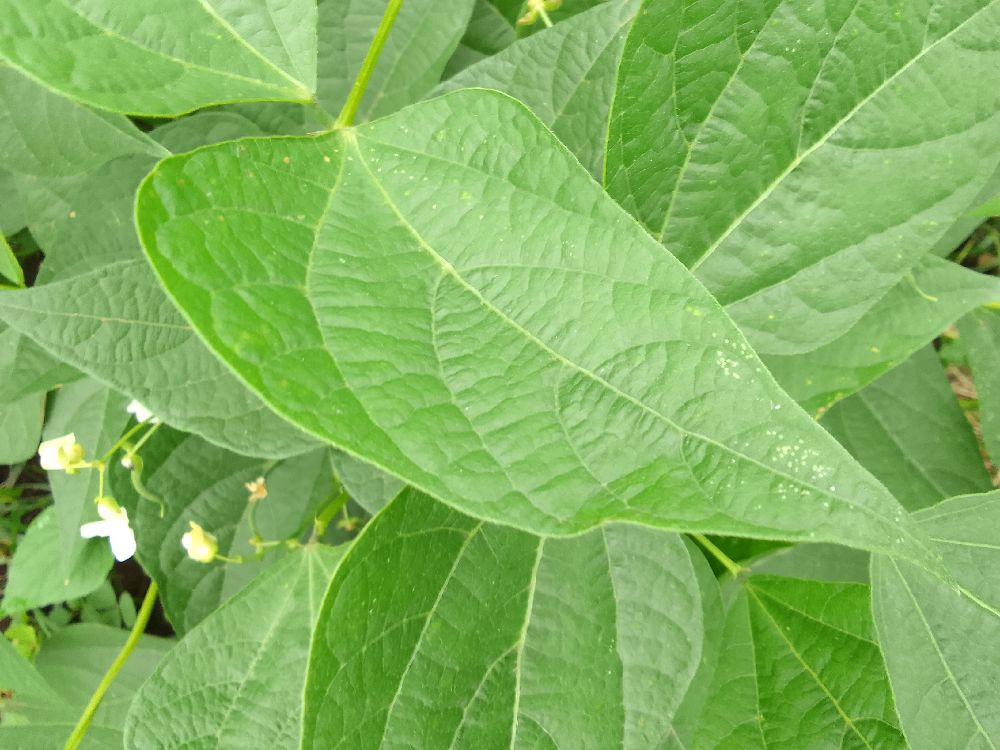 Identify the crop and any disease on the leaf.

common bean, healthy
